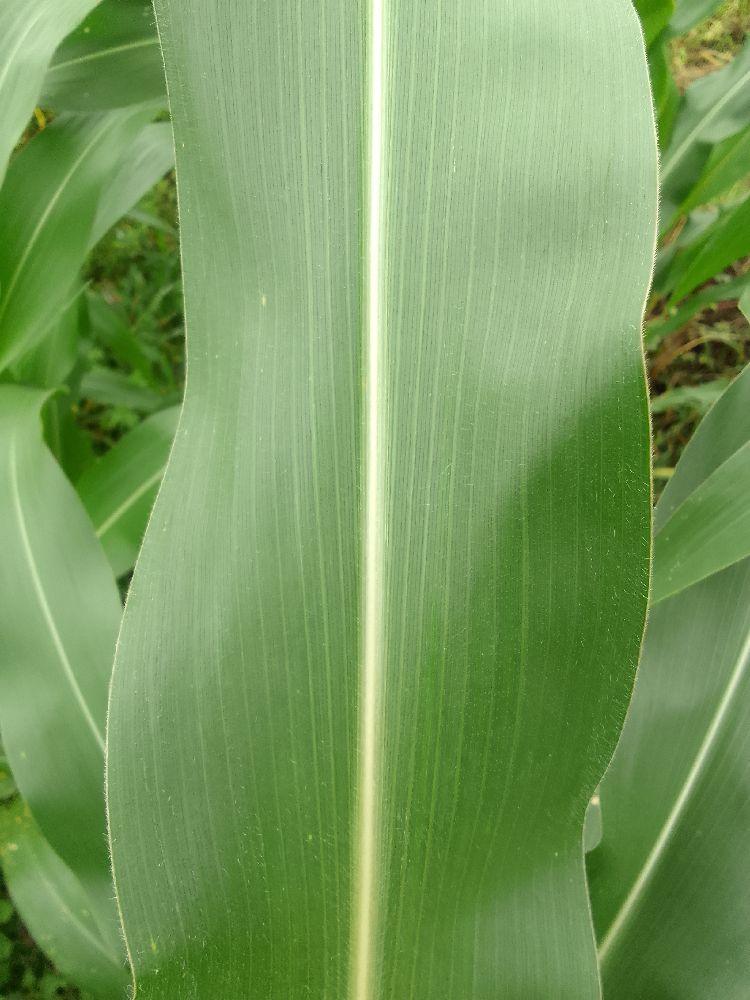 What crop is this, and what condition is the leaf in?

maize, healthy
